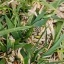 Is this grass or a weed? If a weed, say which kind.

grass
